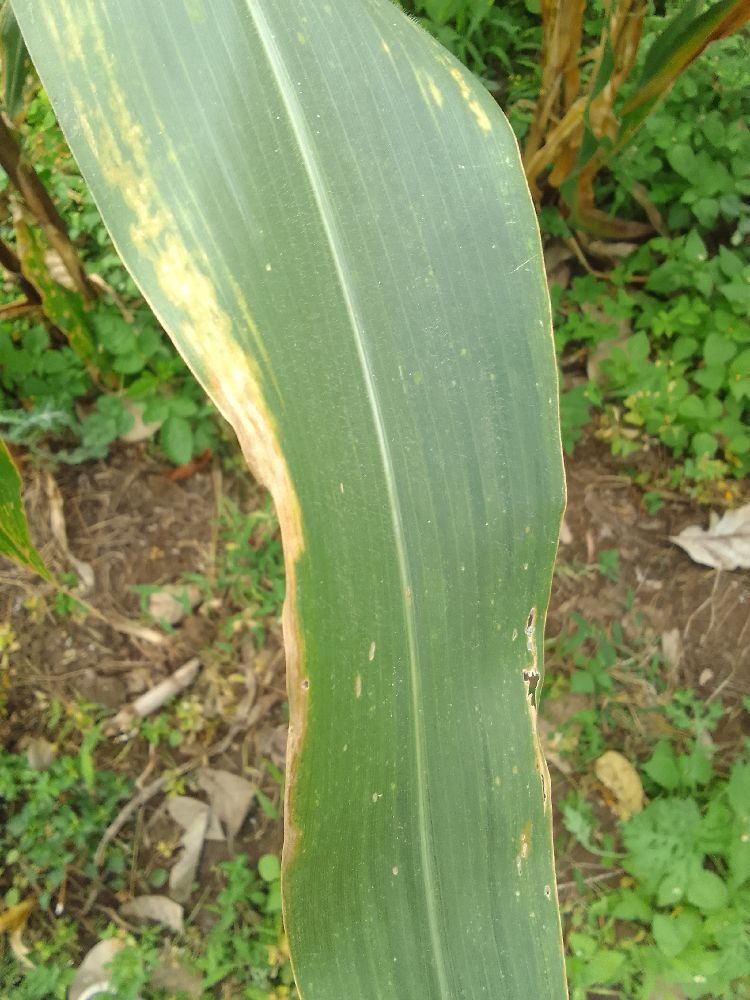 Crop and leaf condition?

maize, maize lethal necrosis
